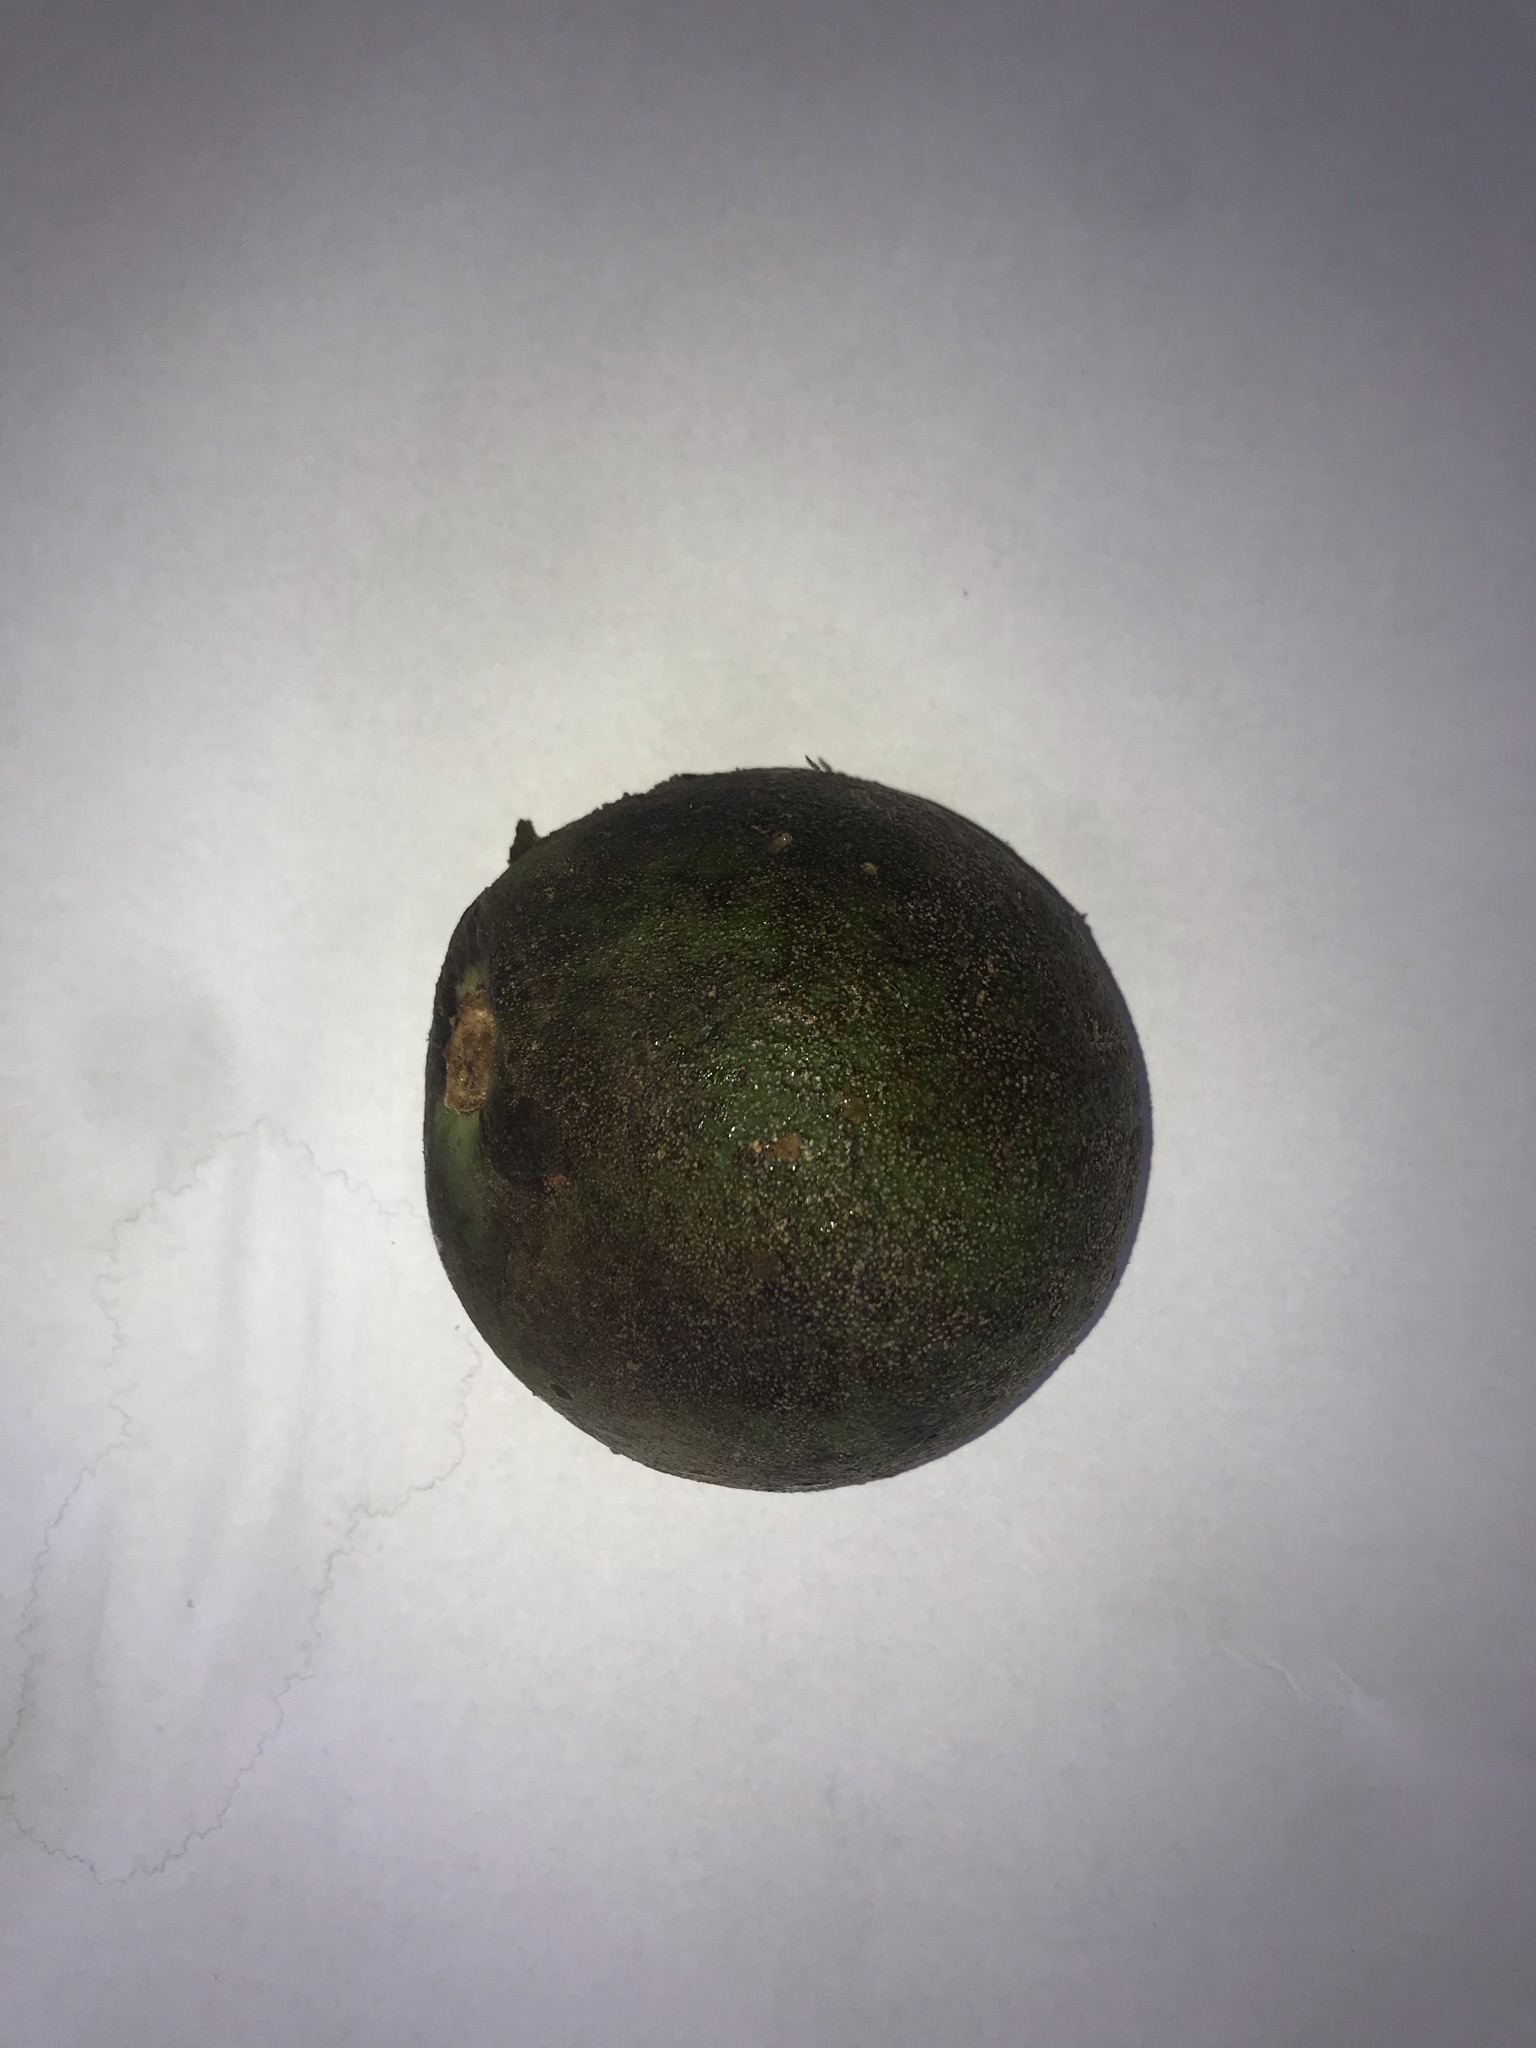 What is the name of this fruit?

pequi
